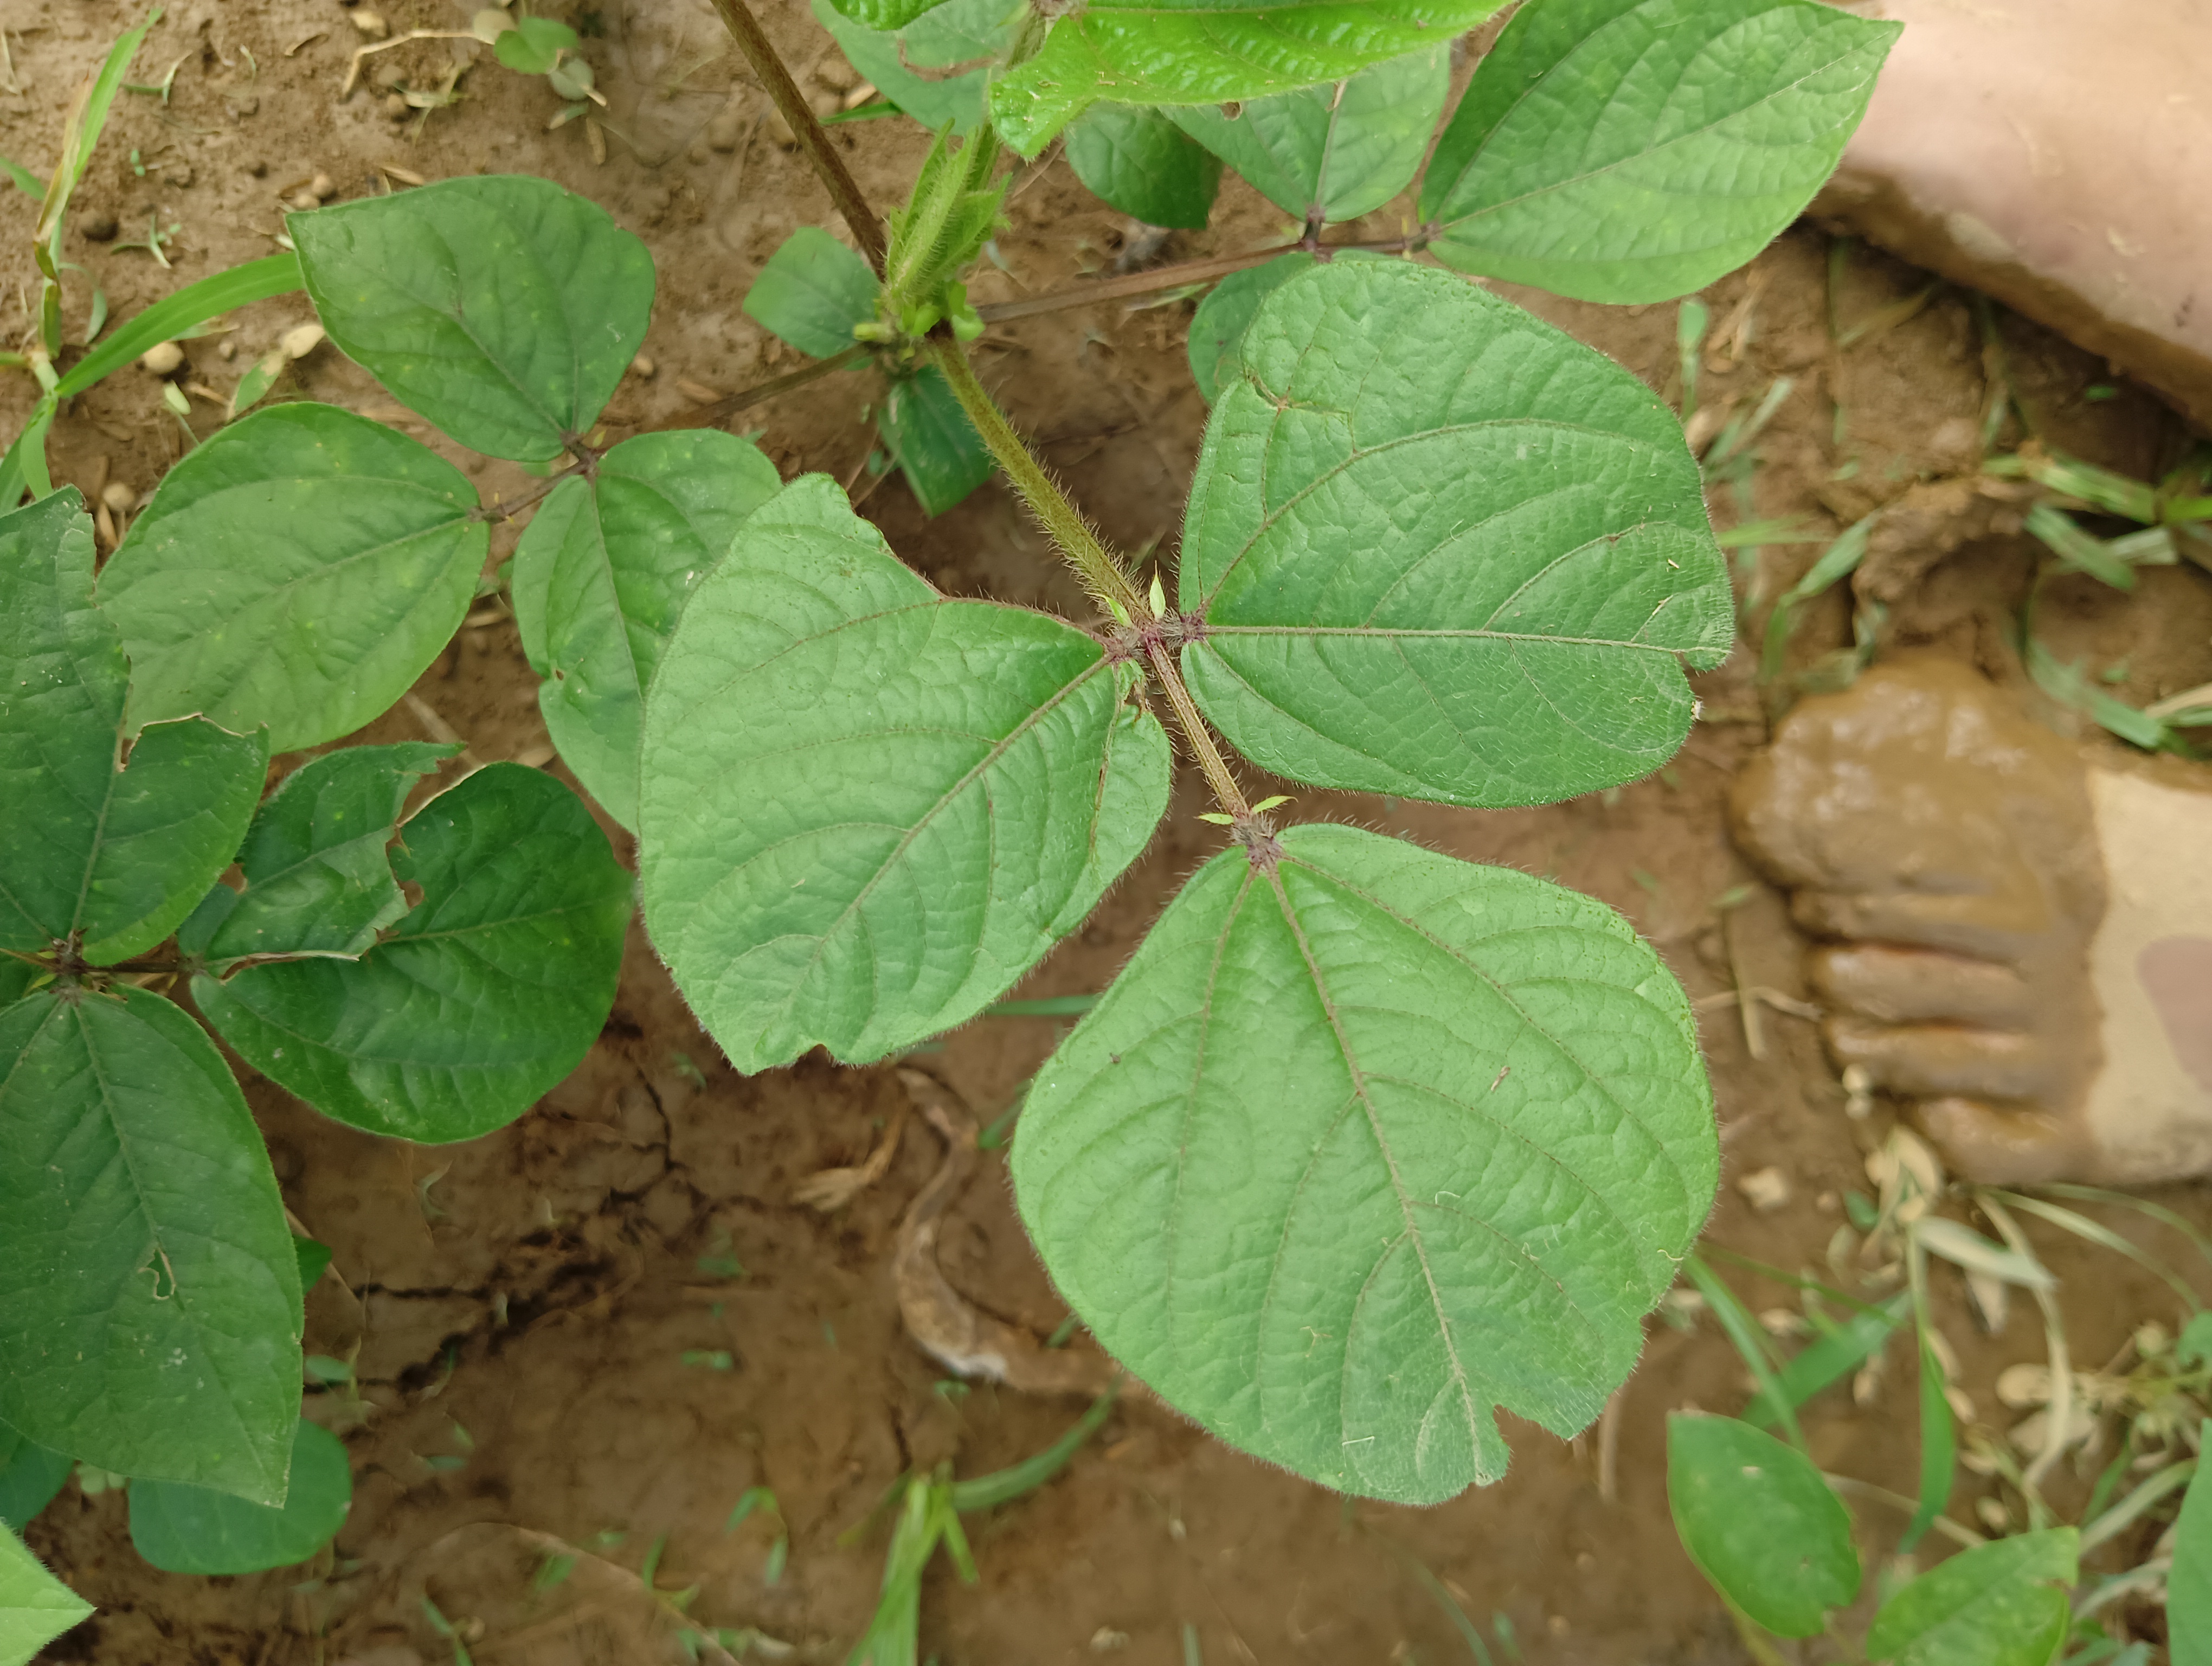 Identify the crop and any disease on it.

mungbean, healthy
